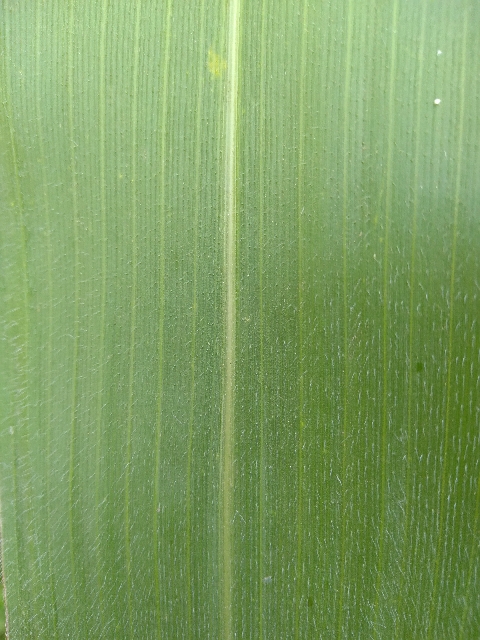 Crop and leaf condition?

maize, healthy
